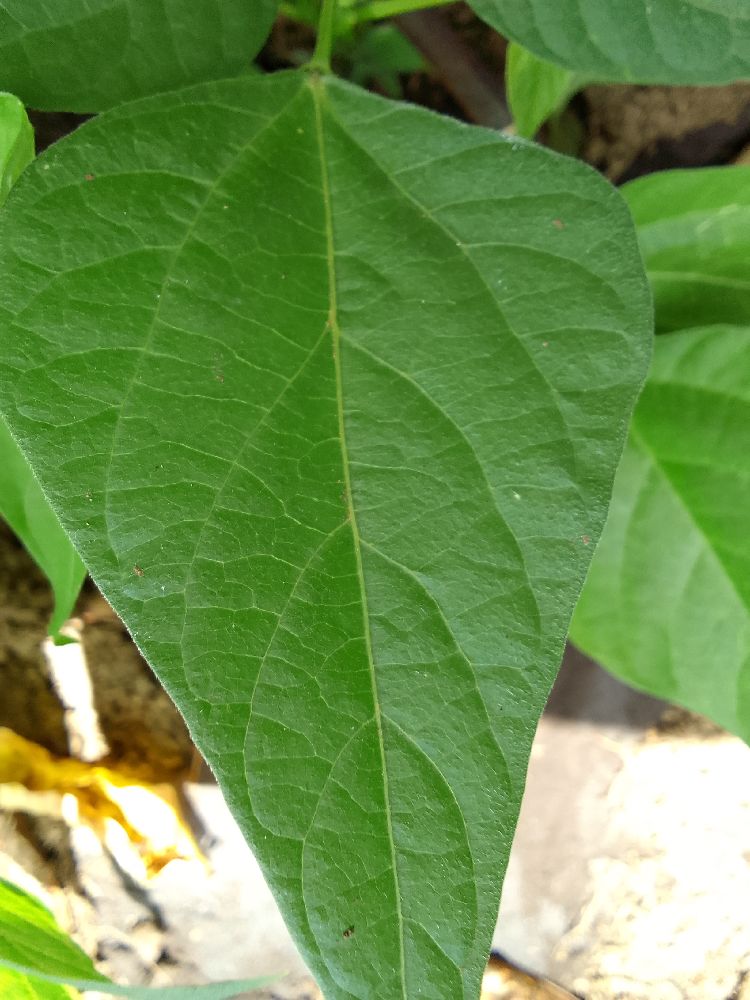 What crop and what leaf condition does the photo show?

common bean, healthy
